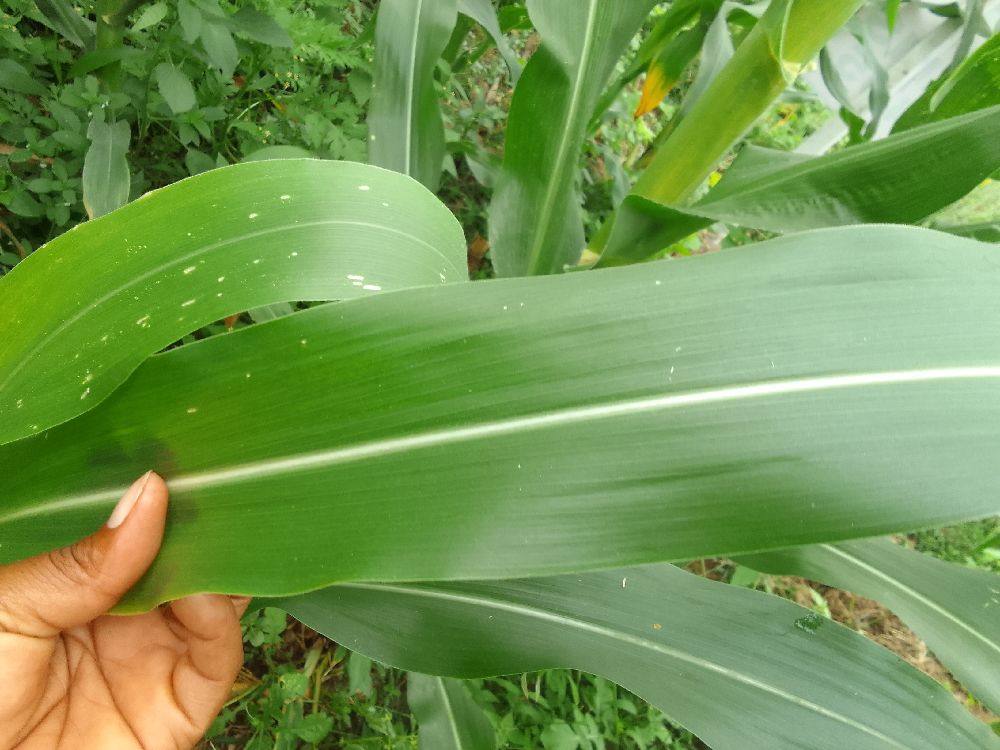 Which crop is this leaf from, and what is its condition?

maize, healthy
